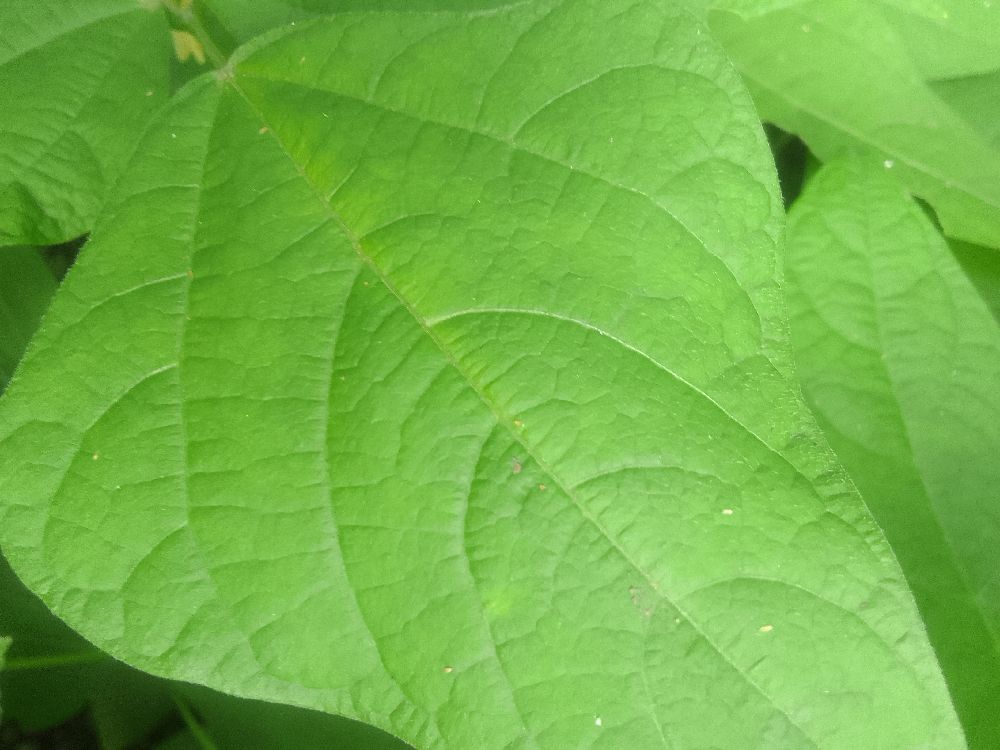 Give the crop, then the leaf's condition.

common bean, healthy
